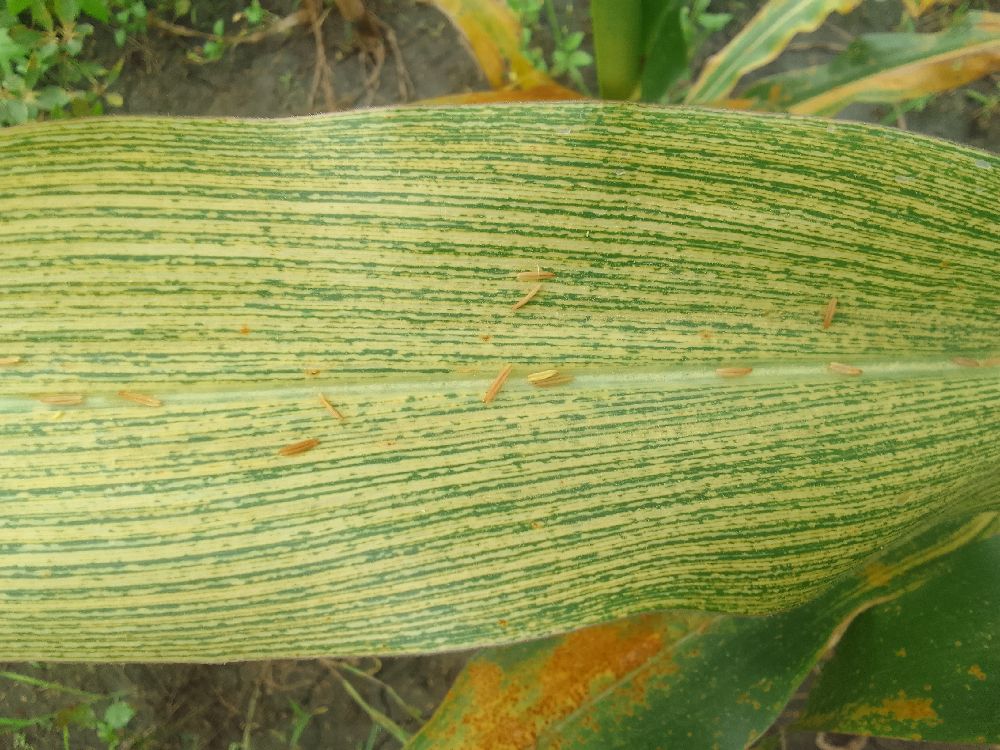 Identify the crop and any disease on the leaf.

maize, maize streak virus
